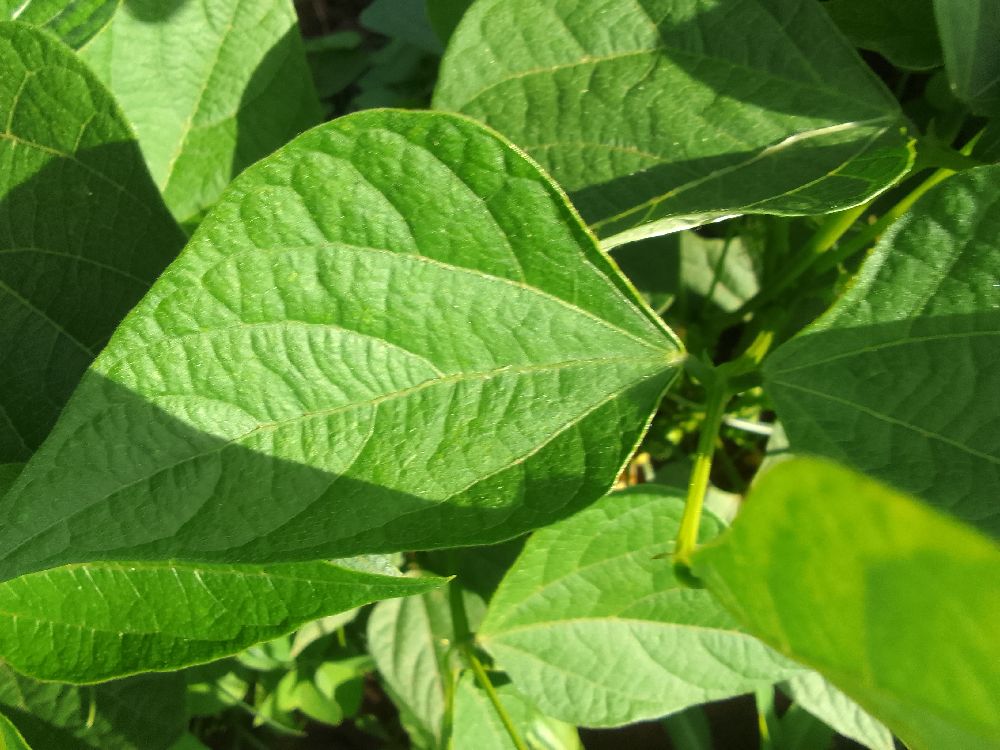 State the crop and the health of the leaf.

common bean, healthy
